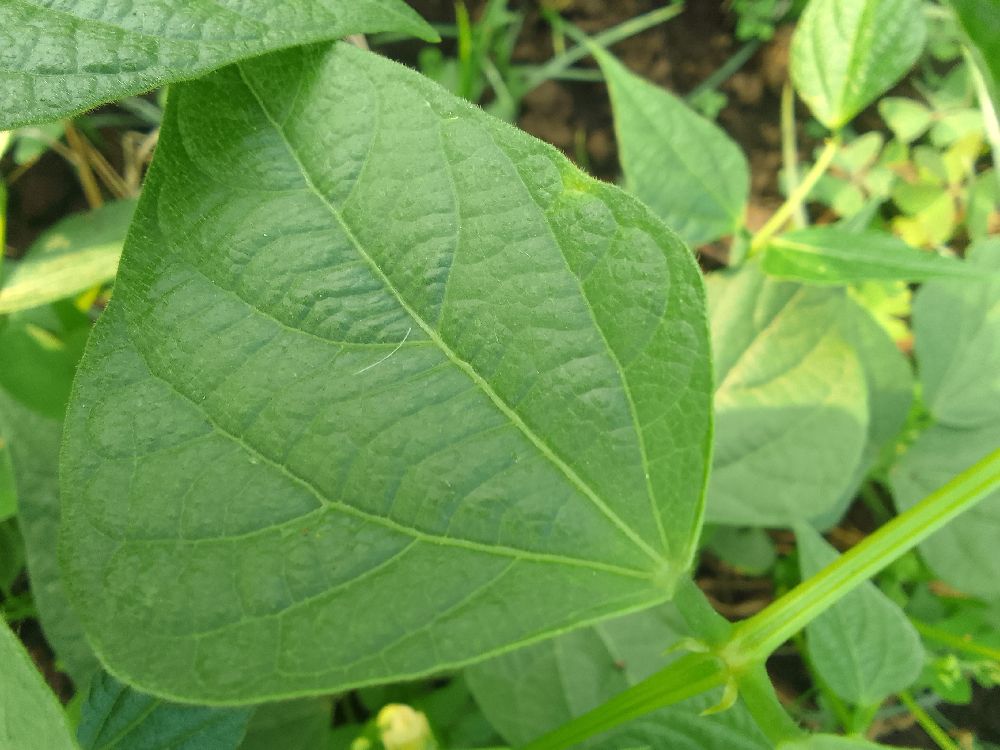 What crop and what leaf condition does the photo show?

common bean, healthy
